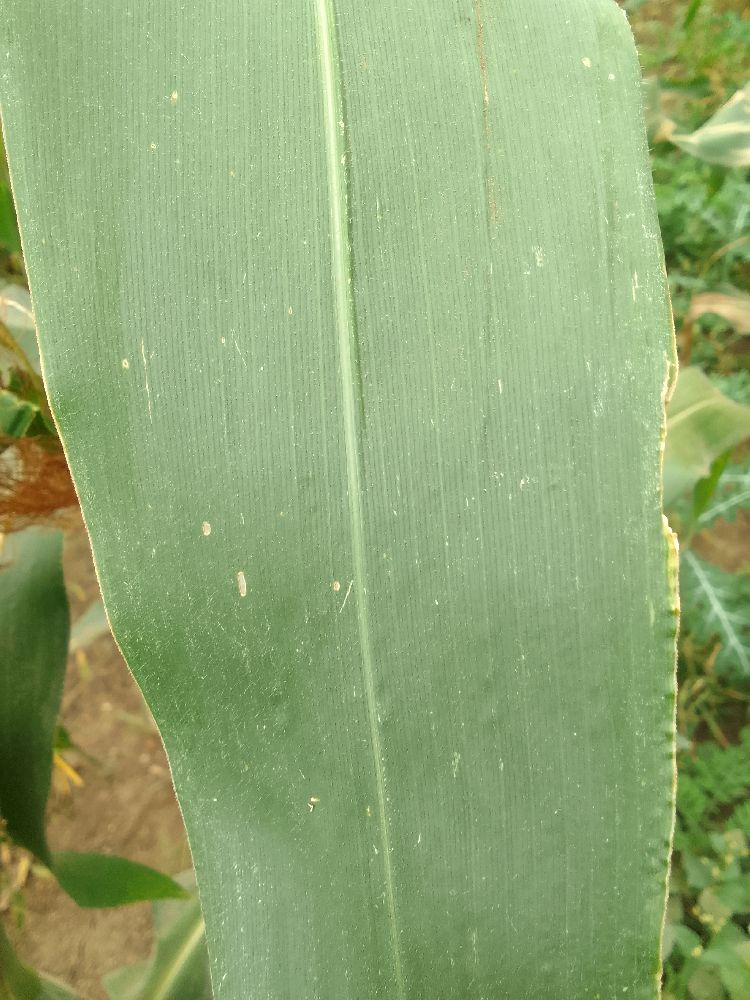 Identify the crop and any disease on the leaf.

maize, healthy
